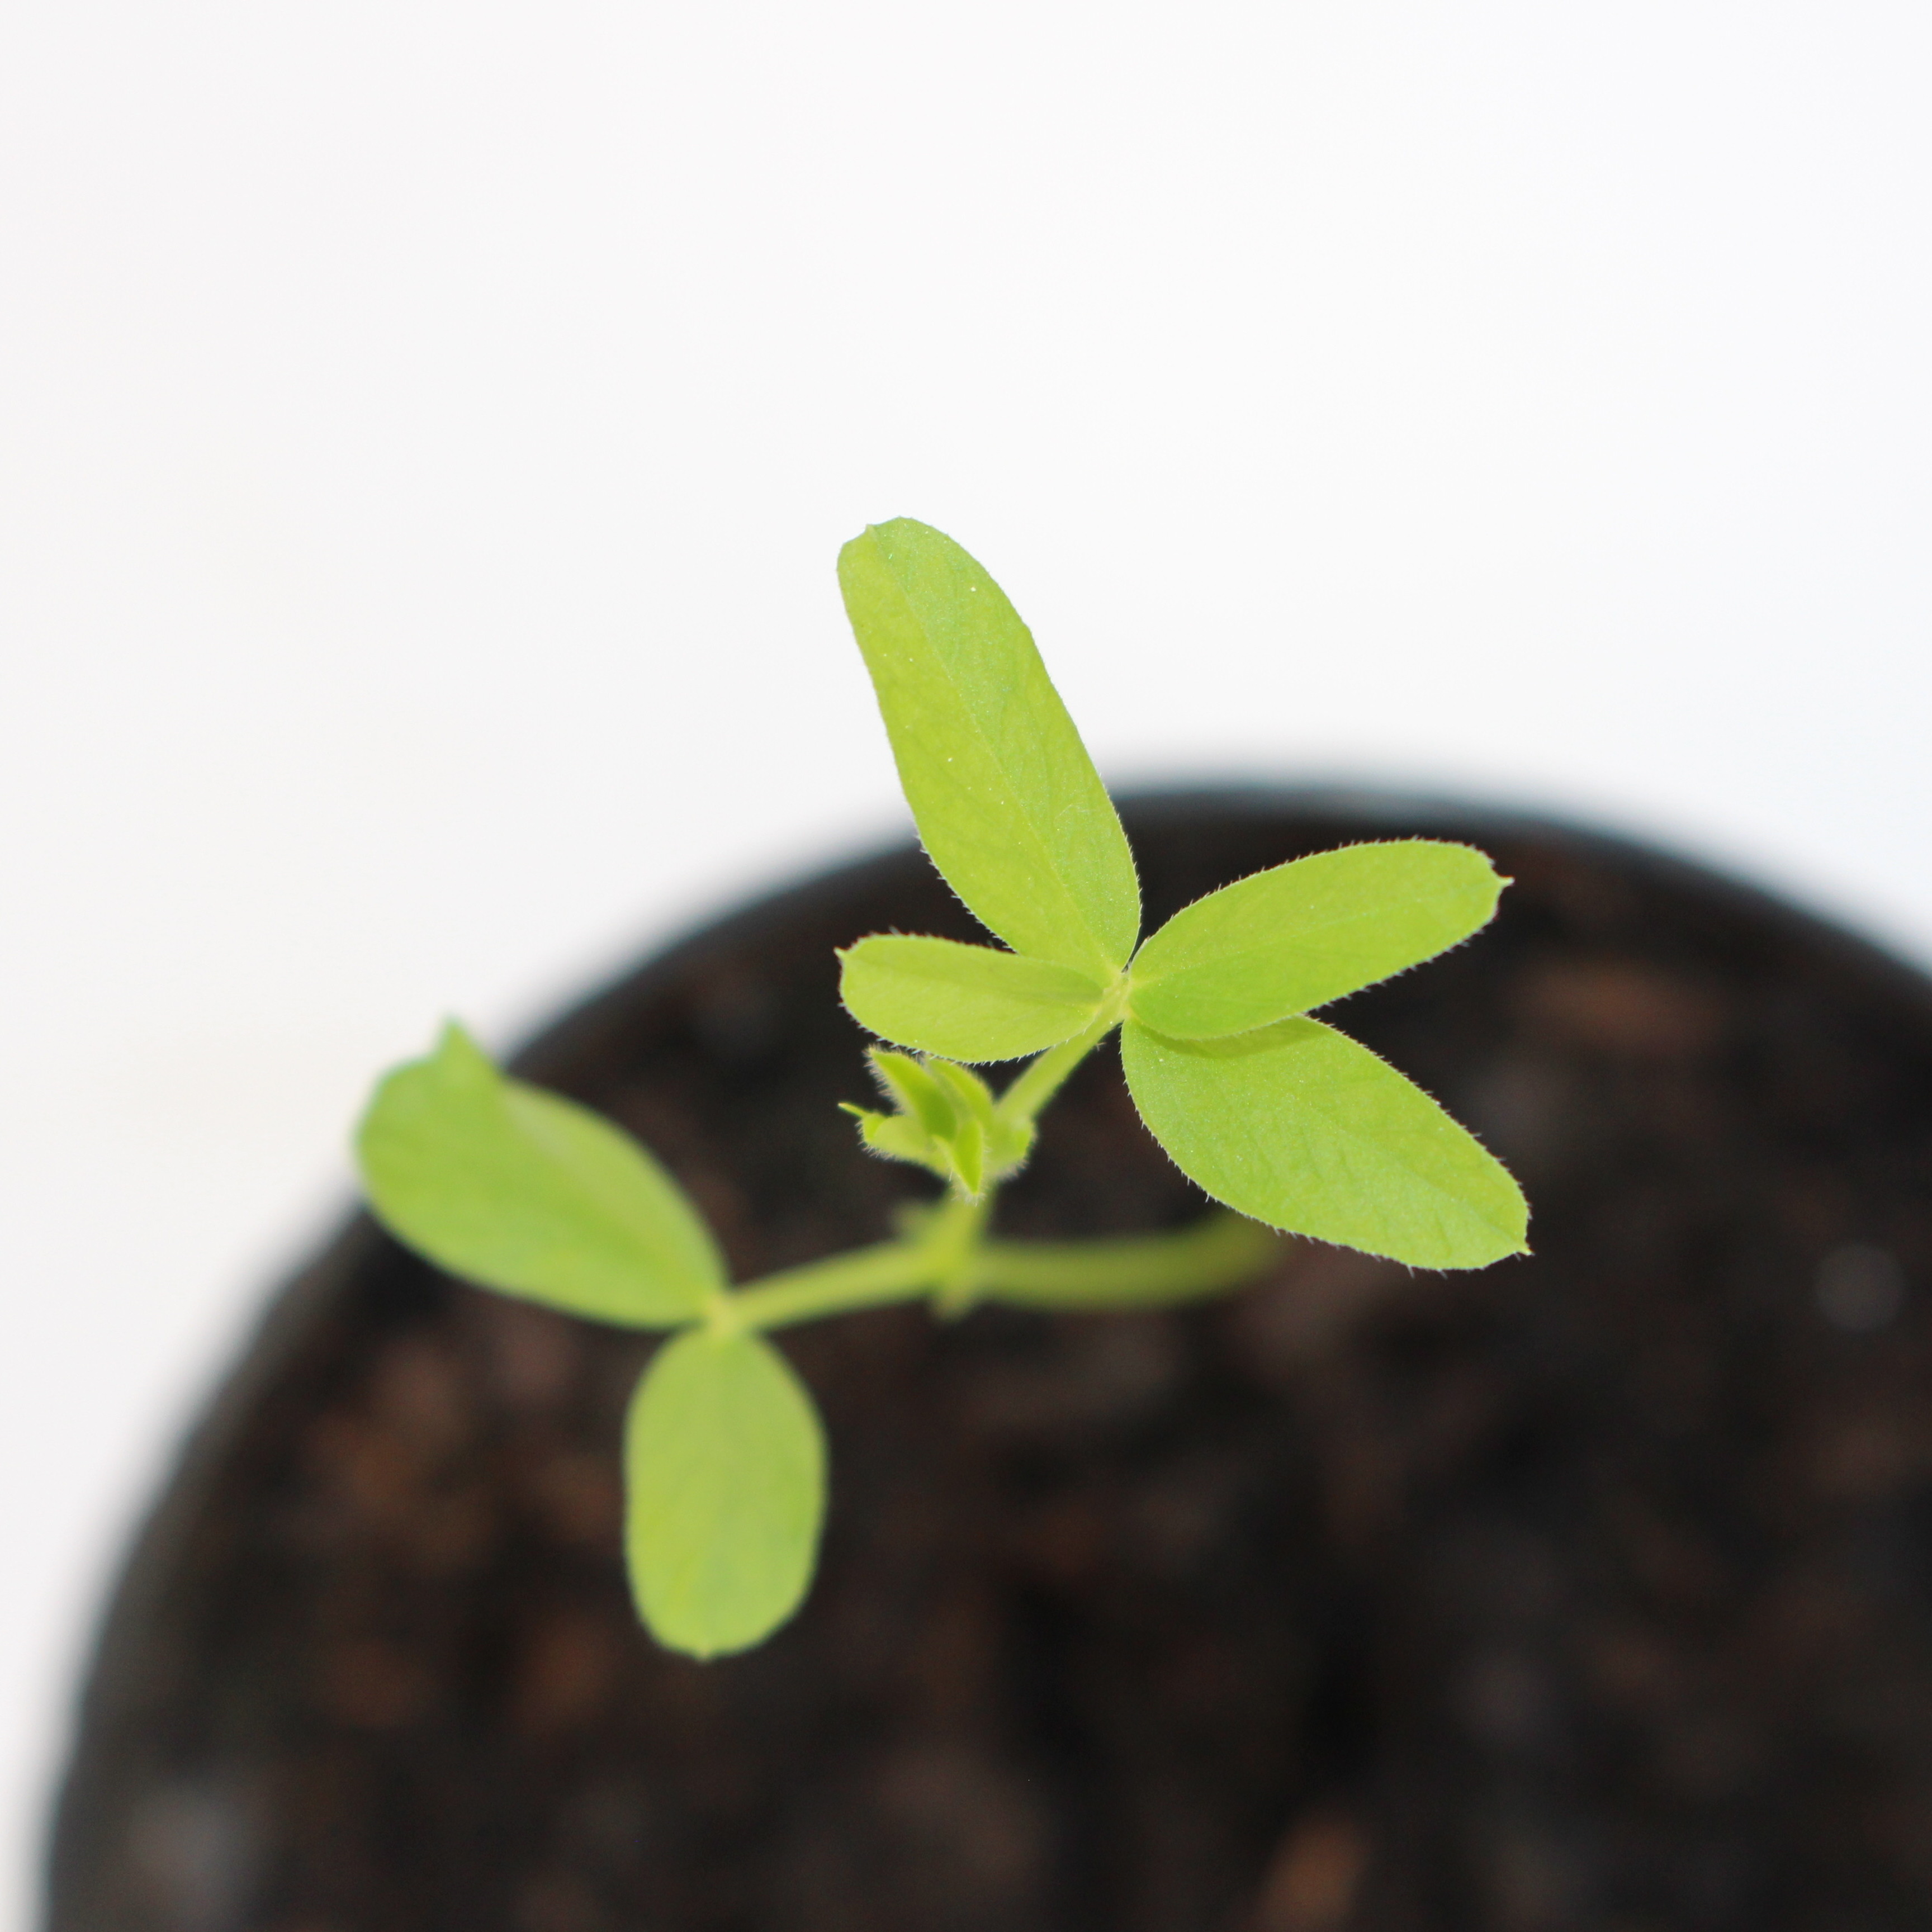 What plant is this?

Vicia sativa
